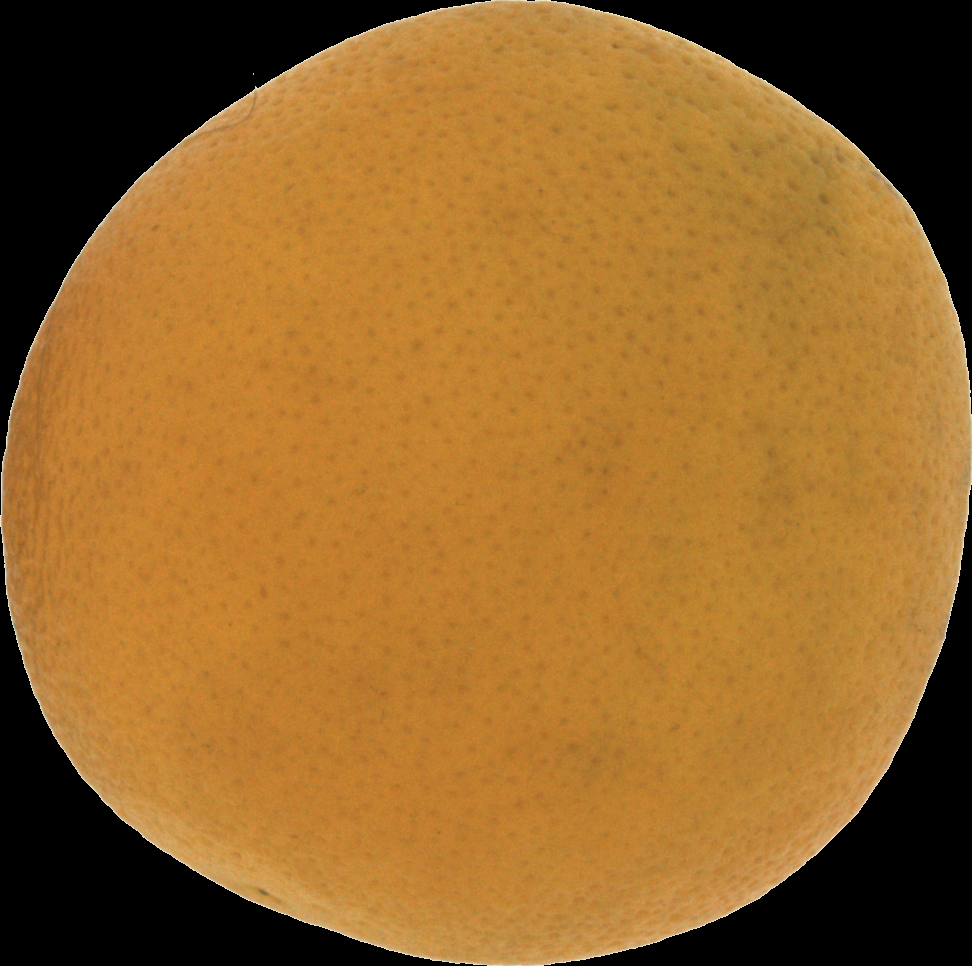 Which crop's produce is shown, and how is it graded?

orange, bad
